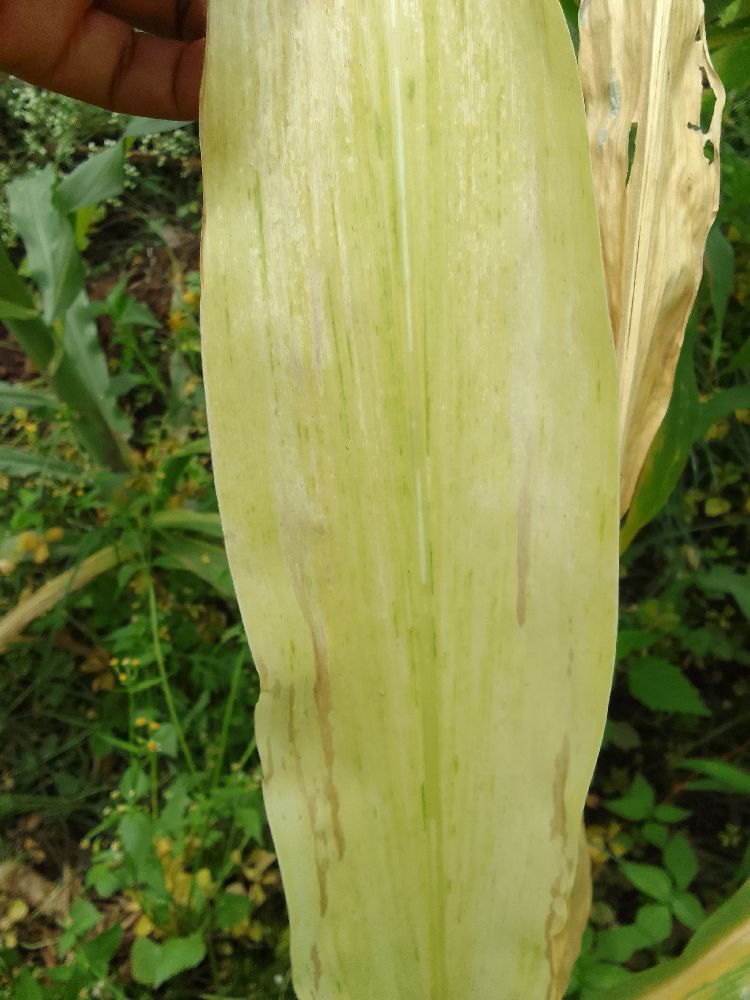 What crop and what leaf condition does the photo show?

maize, maize lethal necrosis
